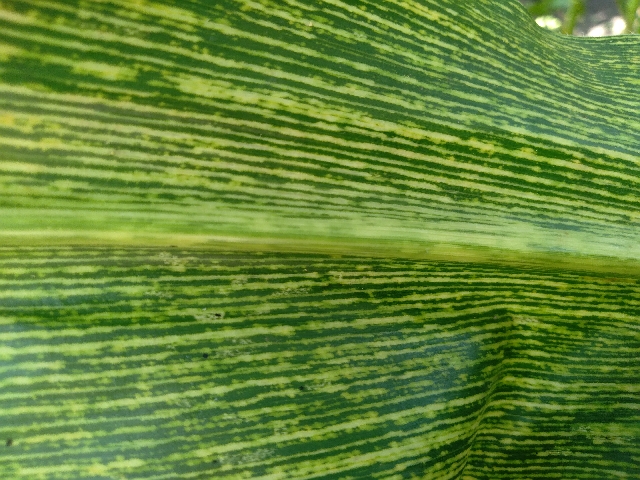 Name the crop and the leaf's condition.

maize, maize streak virus
